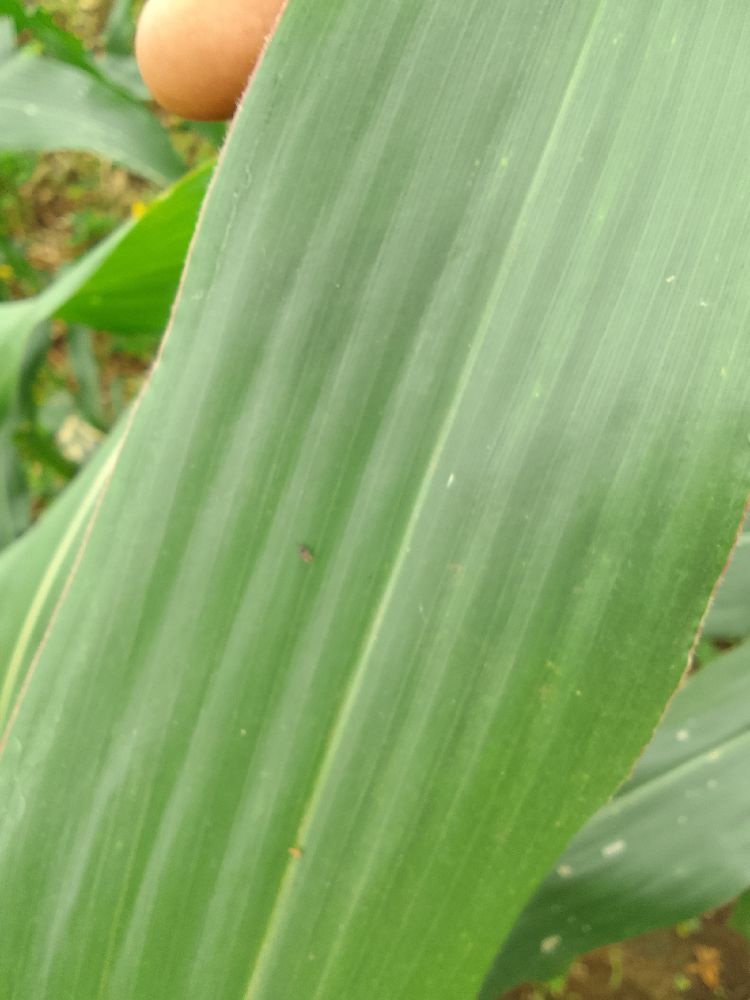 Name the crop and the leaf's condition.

maize, healthy
